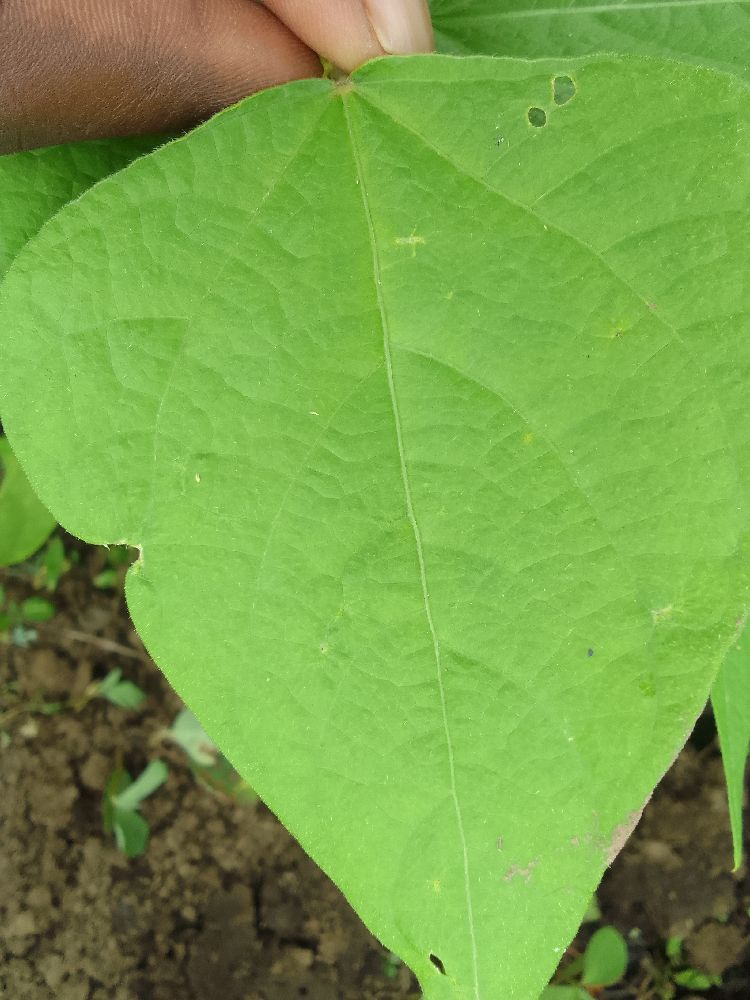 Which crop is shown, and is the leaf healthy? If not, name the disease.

common bean, healthy
